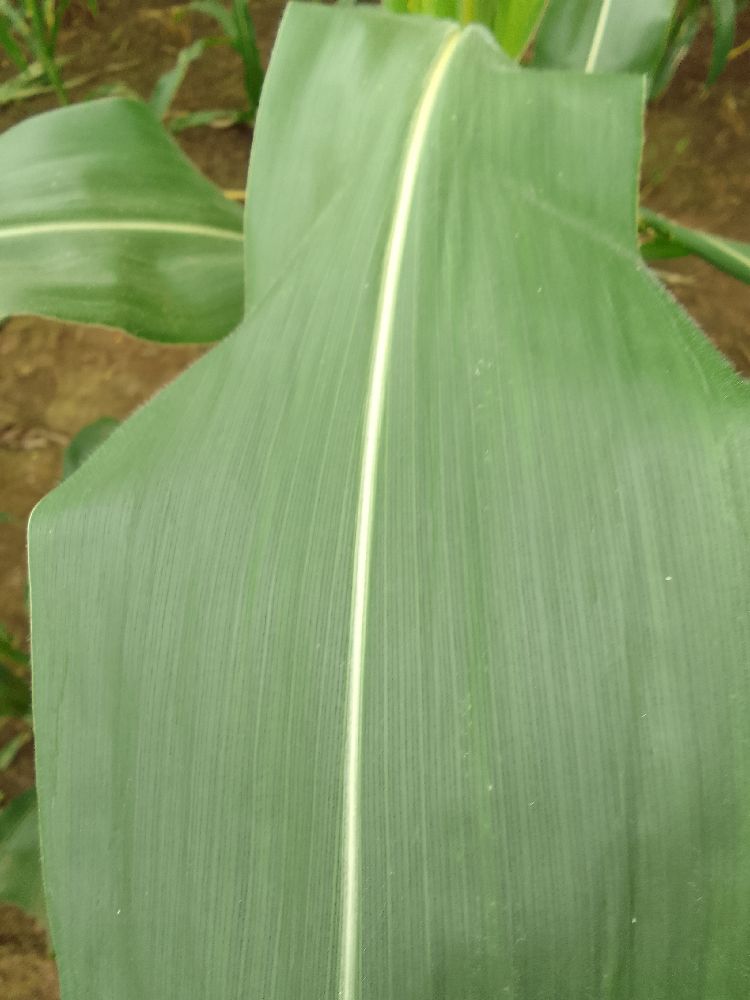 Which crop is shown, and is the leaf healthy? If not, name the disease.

maize, healthy
